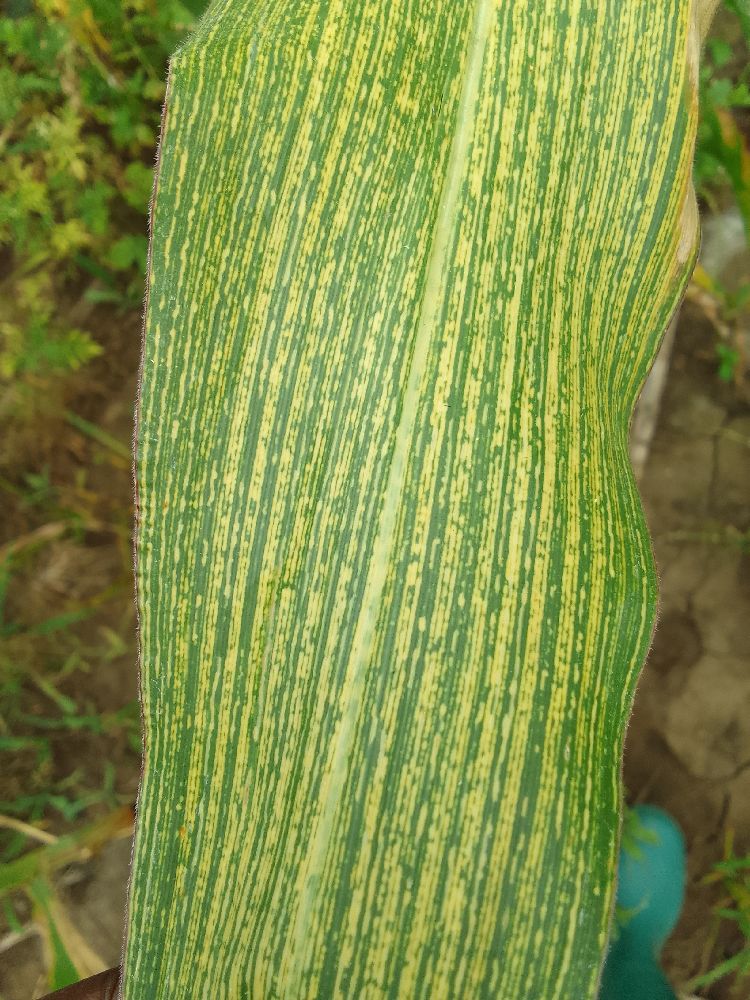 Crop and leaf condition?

maize, maize streak virus
